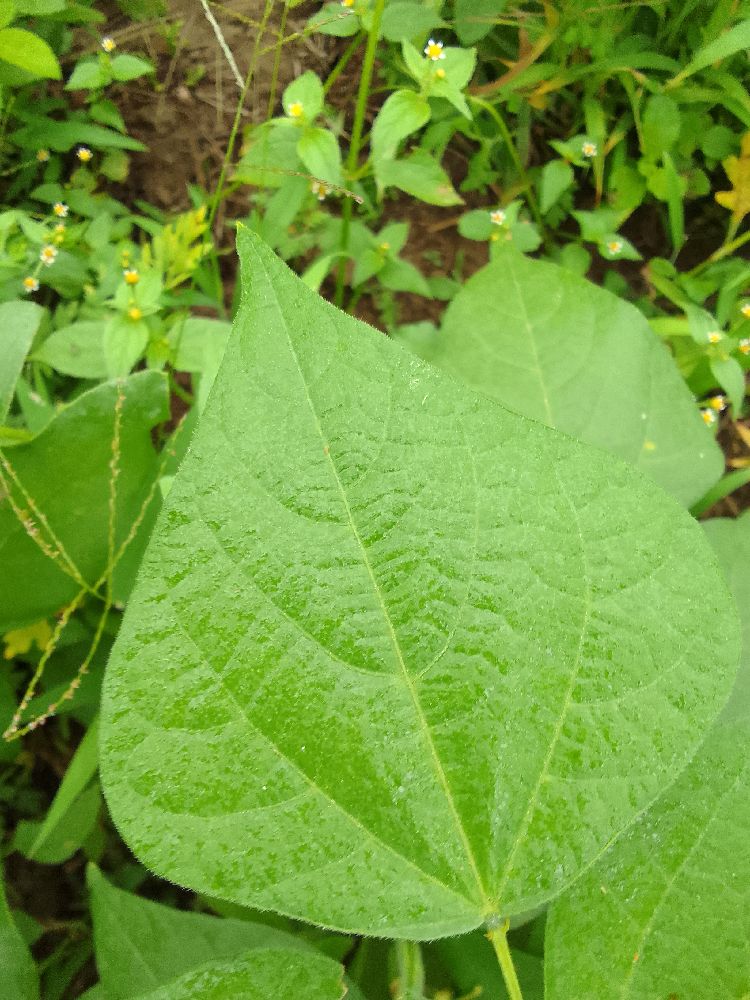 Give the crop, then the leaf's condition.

common bean, healthy
